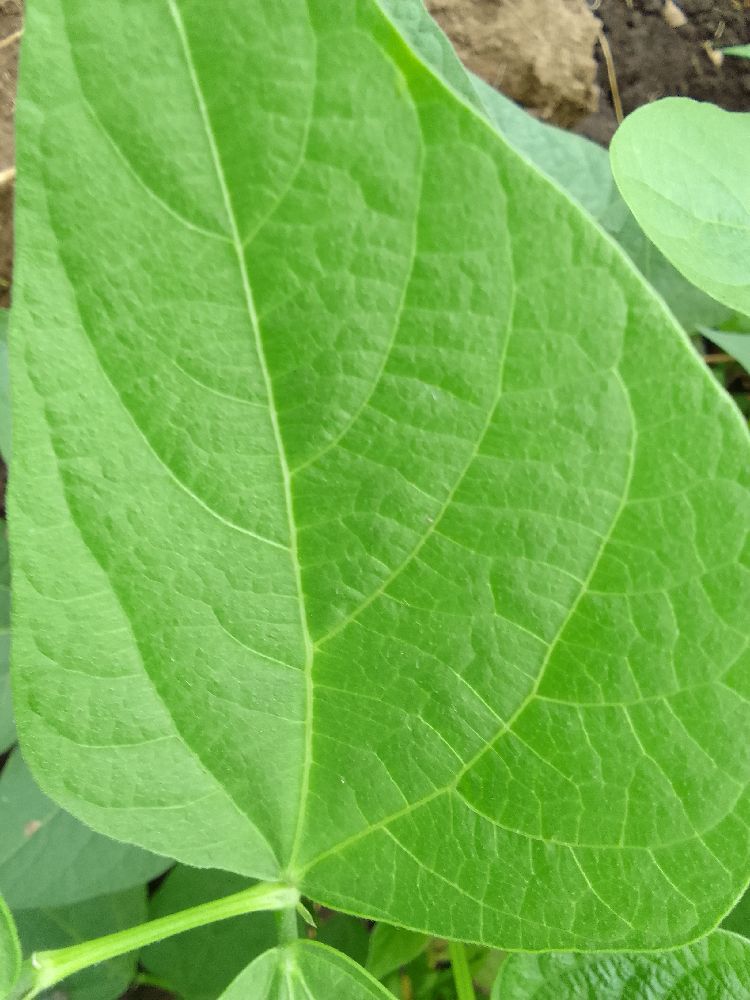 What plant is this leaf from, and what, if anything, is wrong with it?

common bean, healthy
